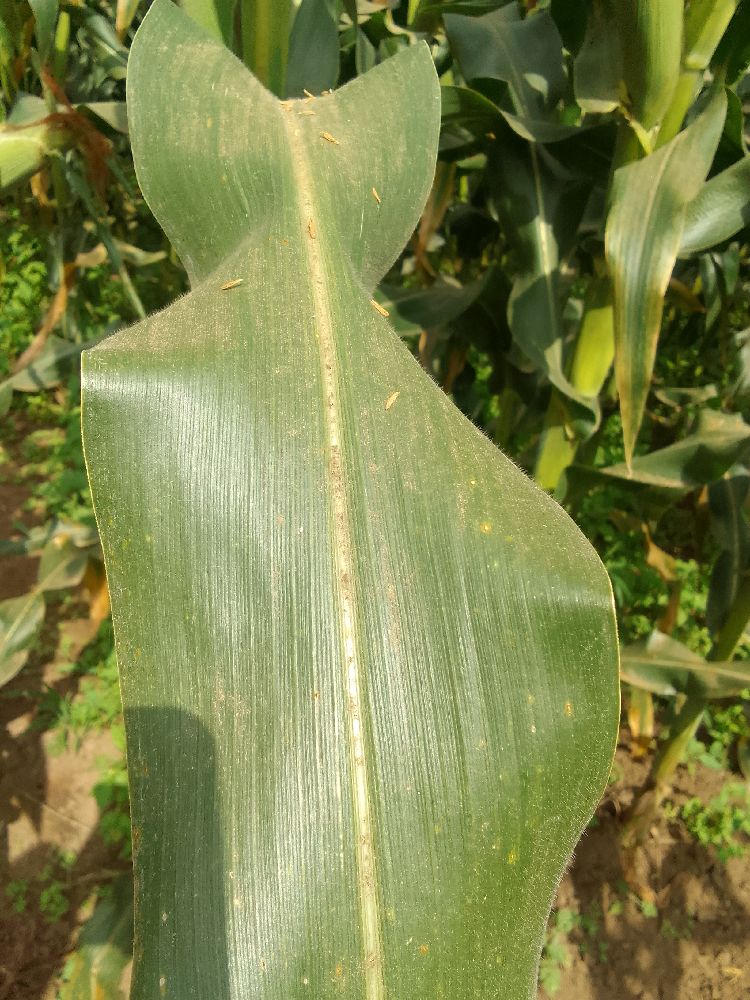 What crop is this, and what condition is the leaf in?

maize, healthy
